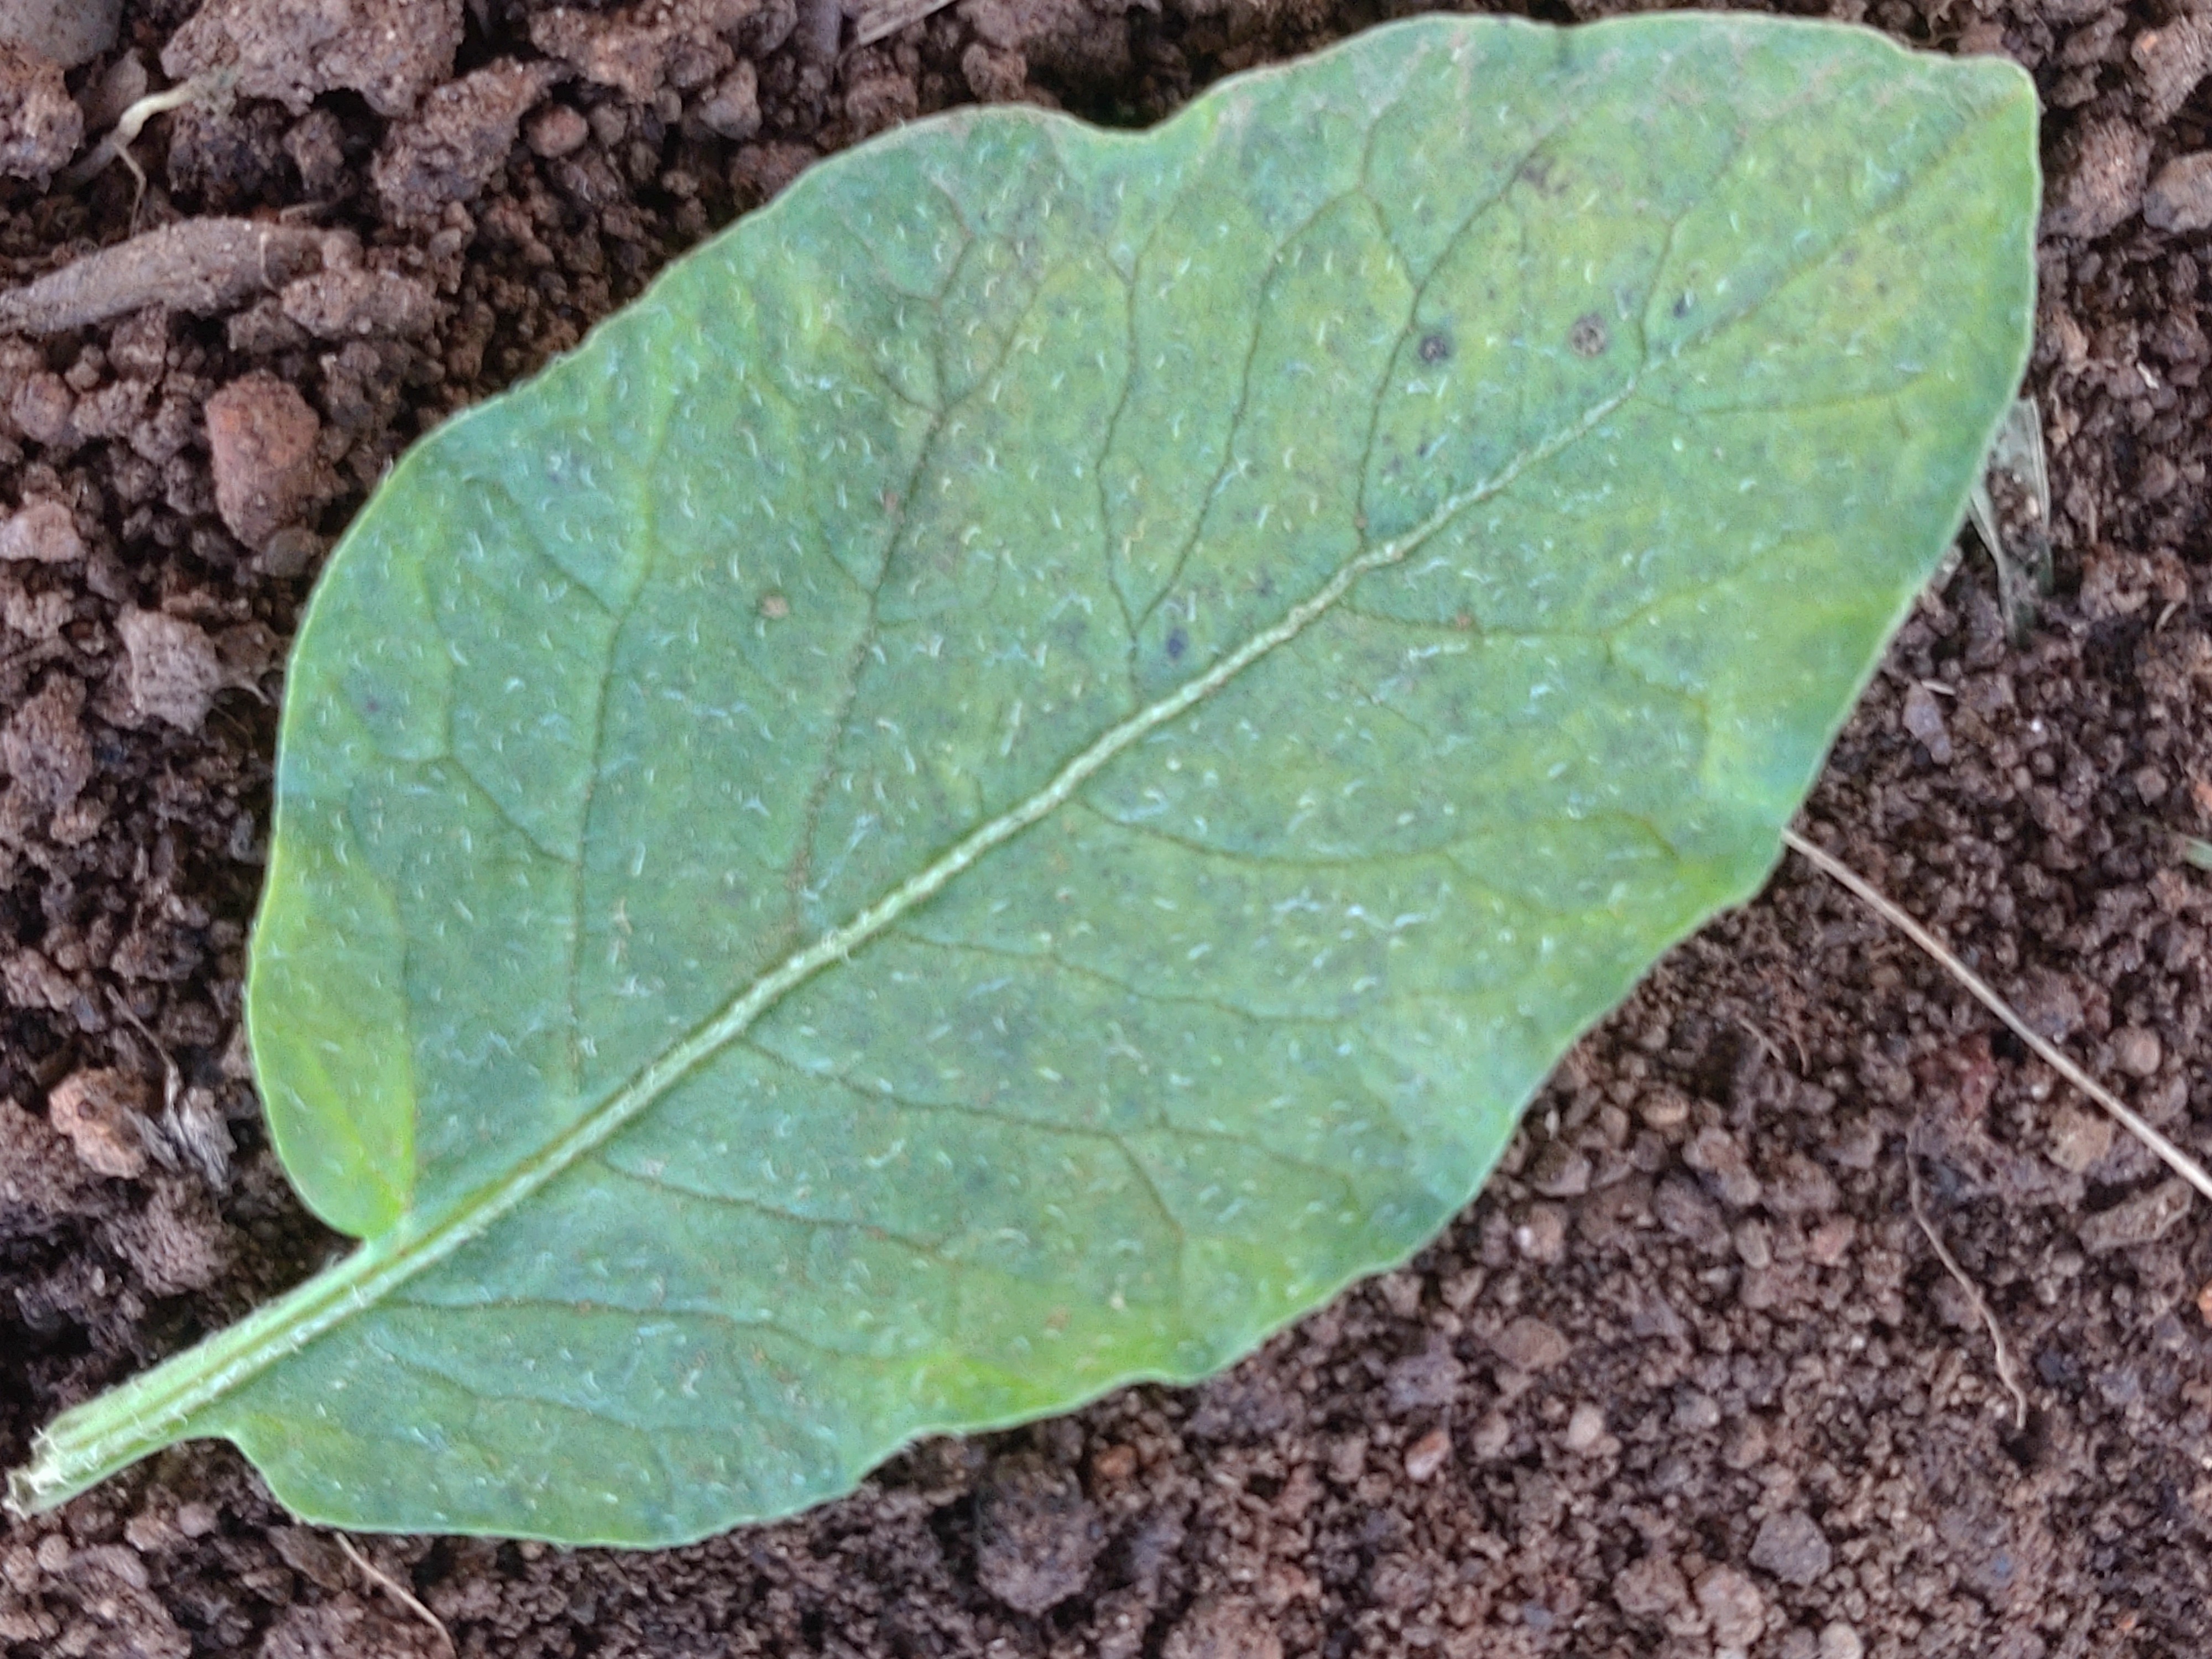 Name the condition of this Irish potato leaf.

late blight
